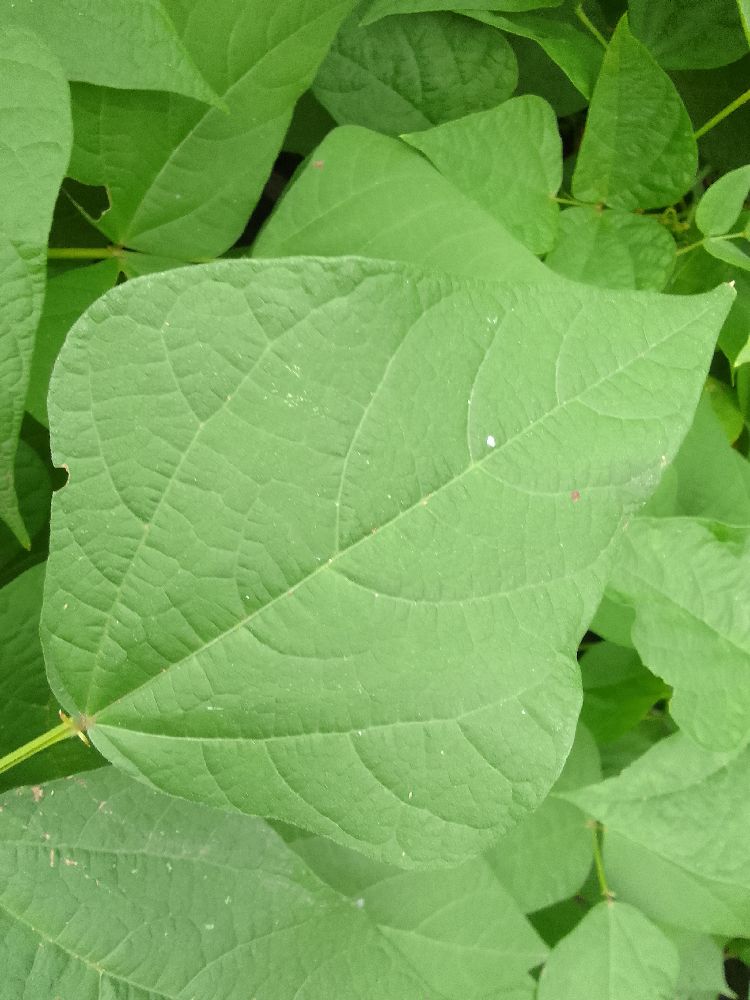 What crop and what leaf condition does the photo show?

common bean, healthy
